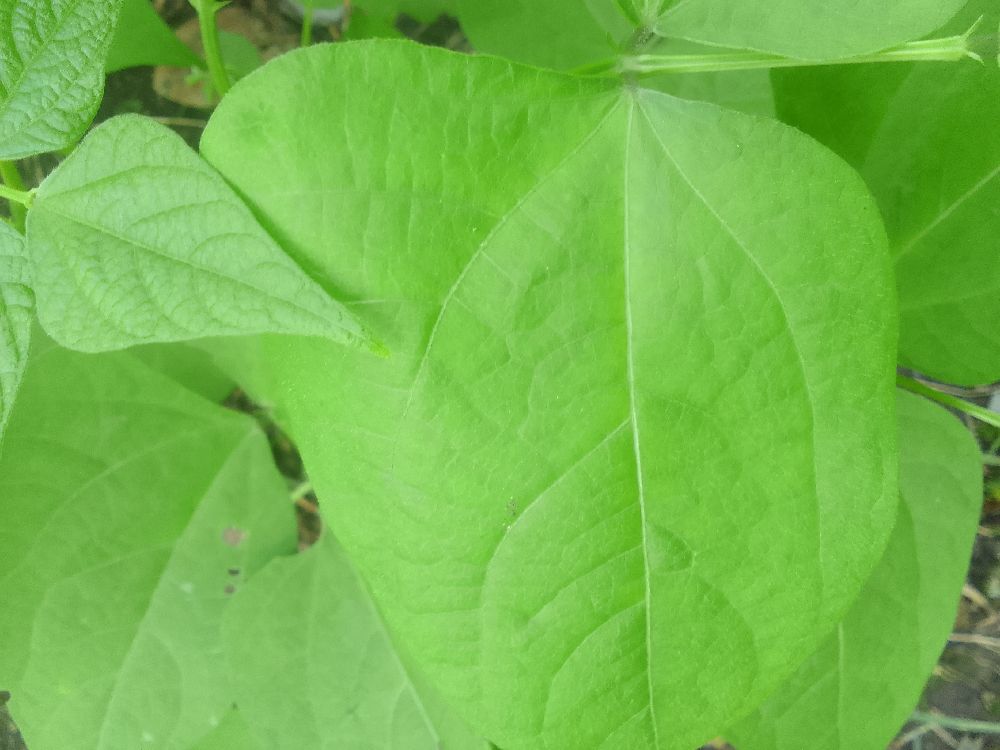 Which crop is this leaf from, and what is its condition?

common bean, healthy
